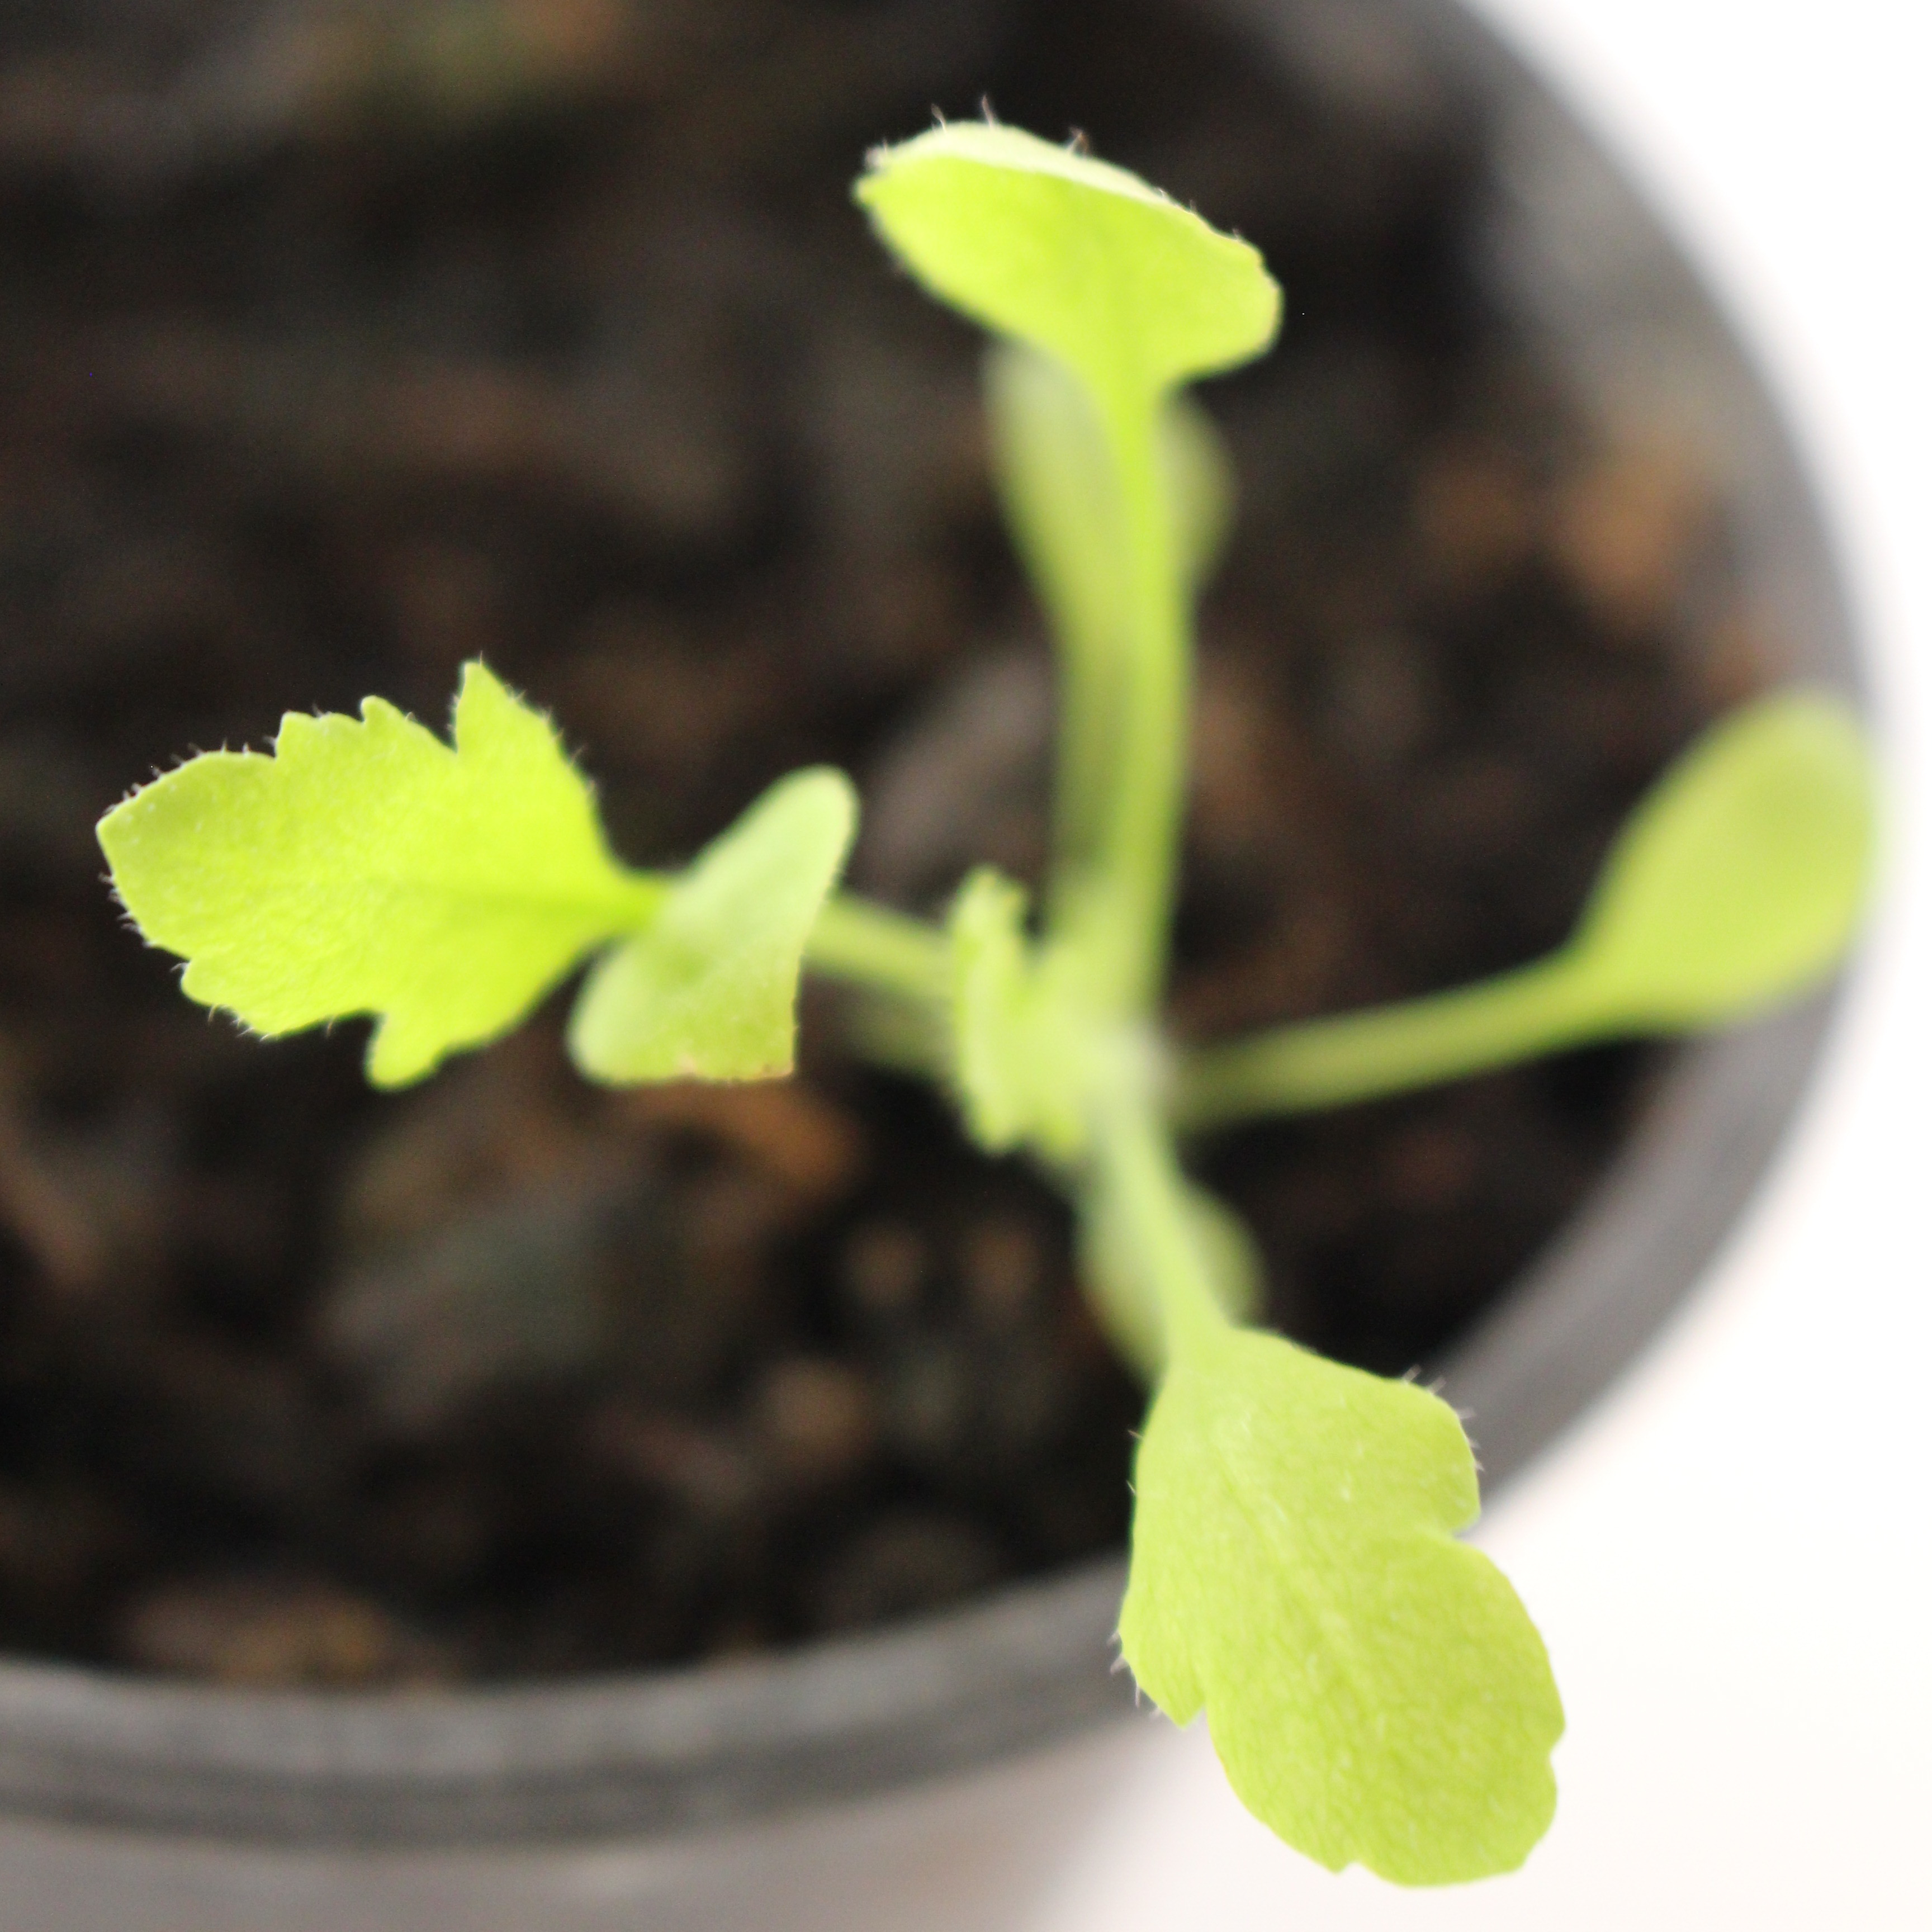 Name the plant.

Papaver rhoeas
